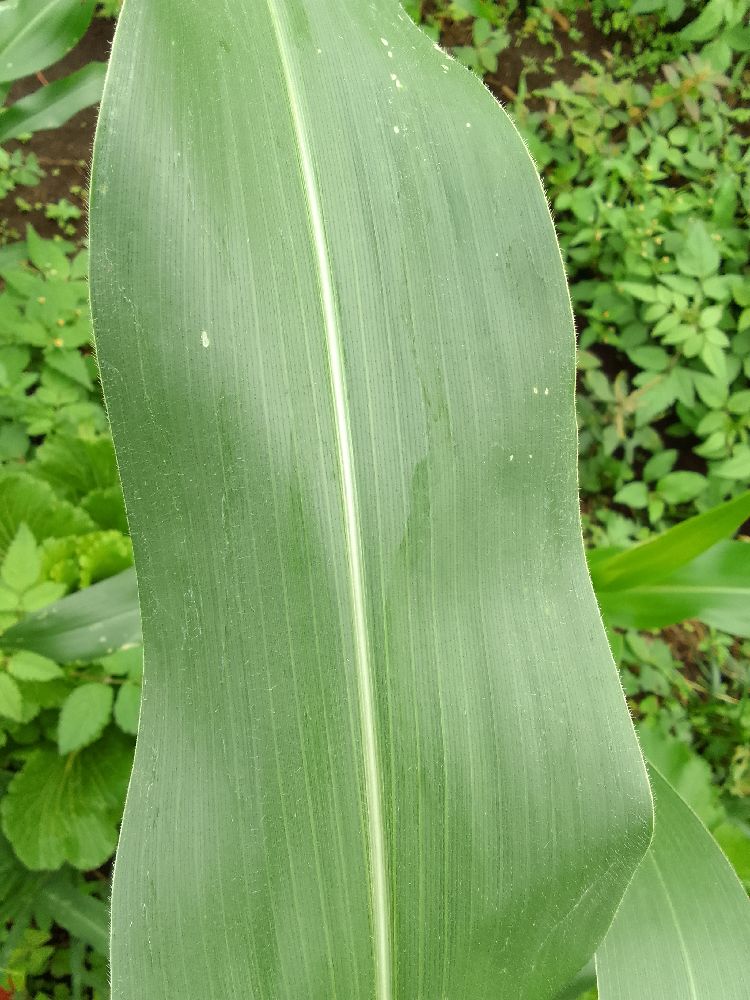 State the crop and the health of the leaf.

maize, healthy
